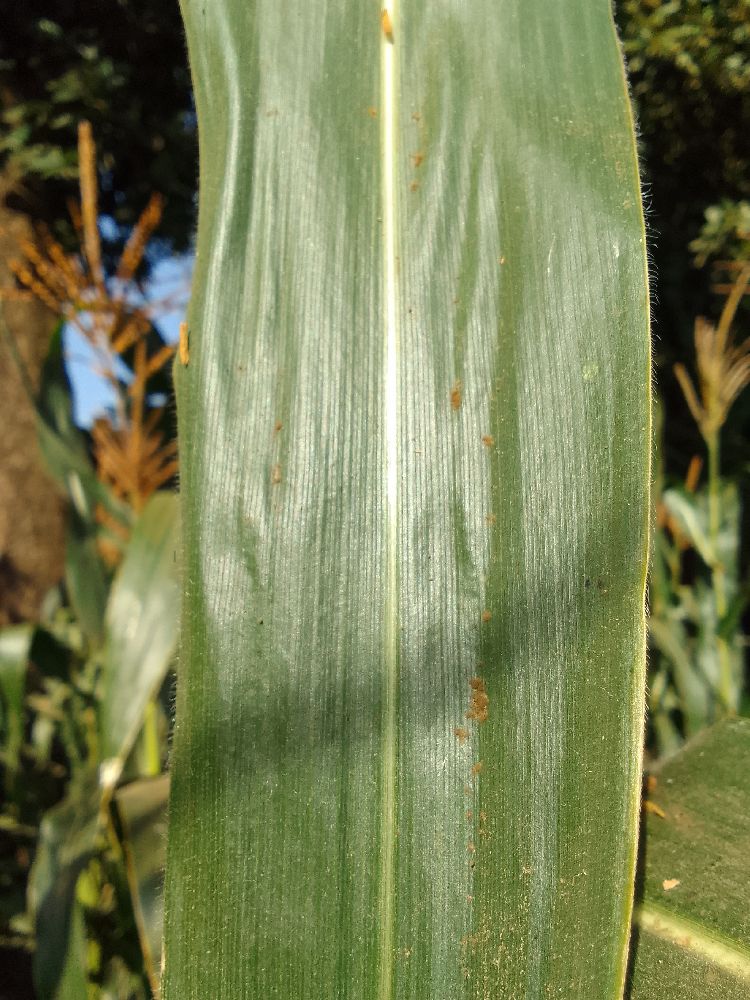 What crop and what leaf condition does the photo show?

maize, healthy
